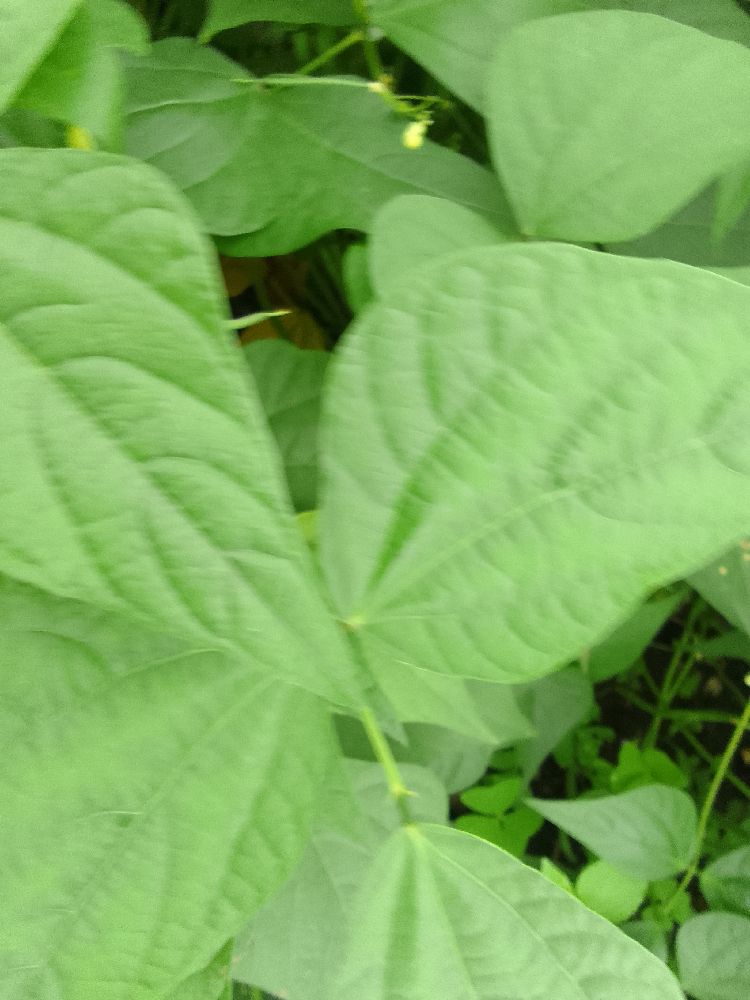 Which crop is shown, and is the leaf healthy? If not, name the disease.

common bean, healthy
